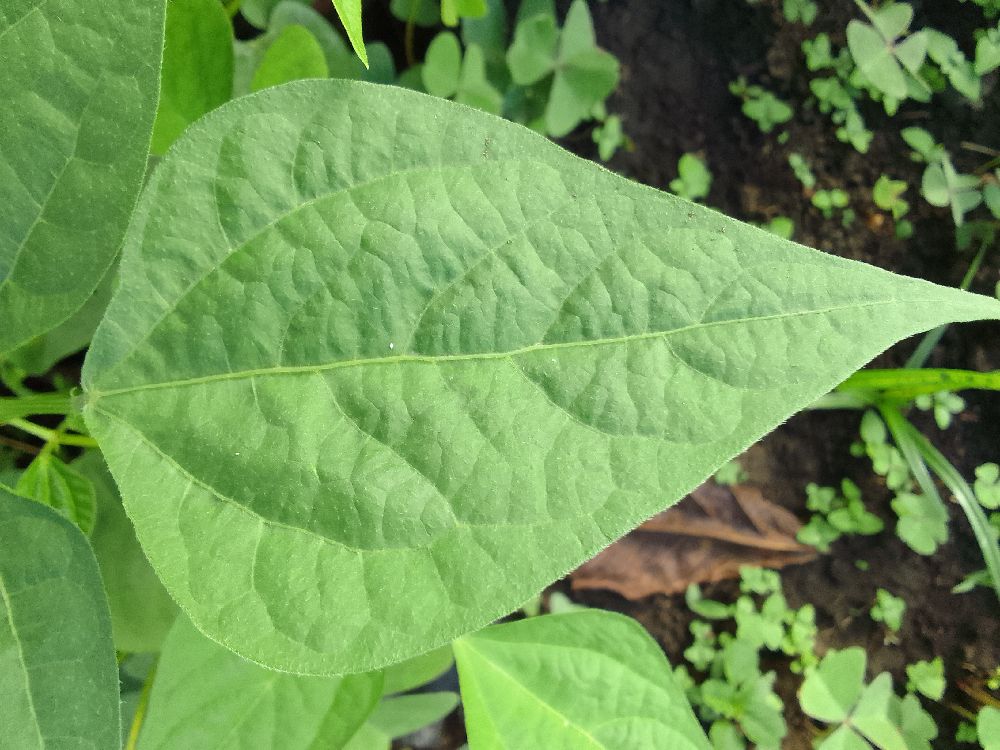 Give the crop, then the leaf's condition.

common bean, healthy
